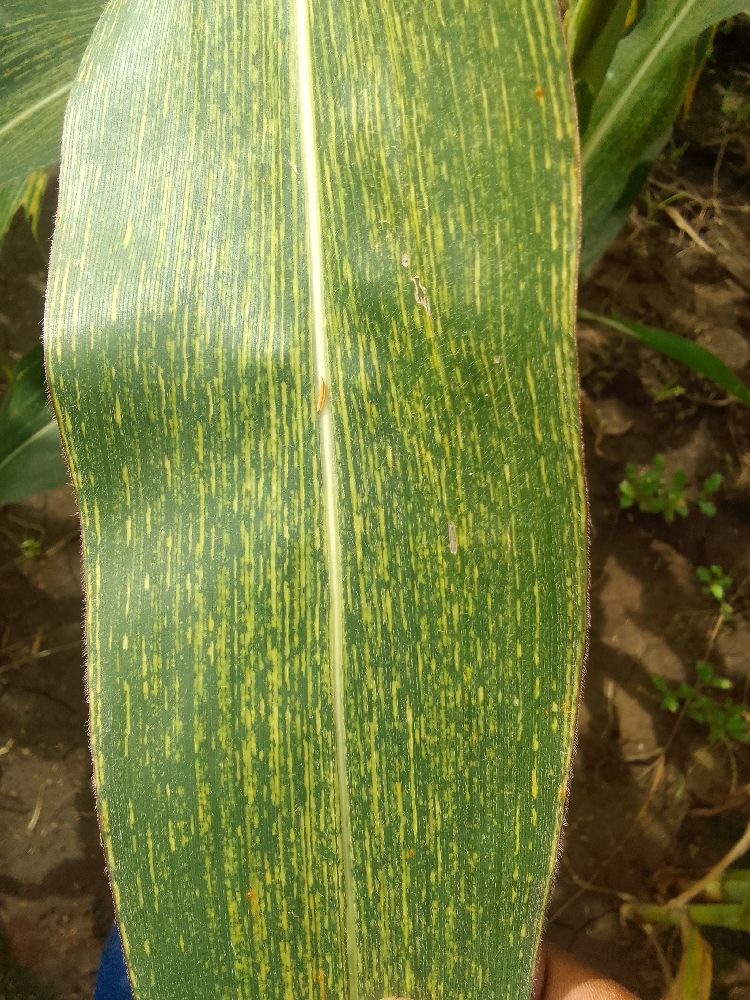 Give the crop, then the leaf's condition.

maize, maize streak virus
